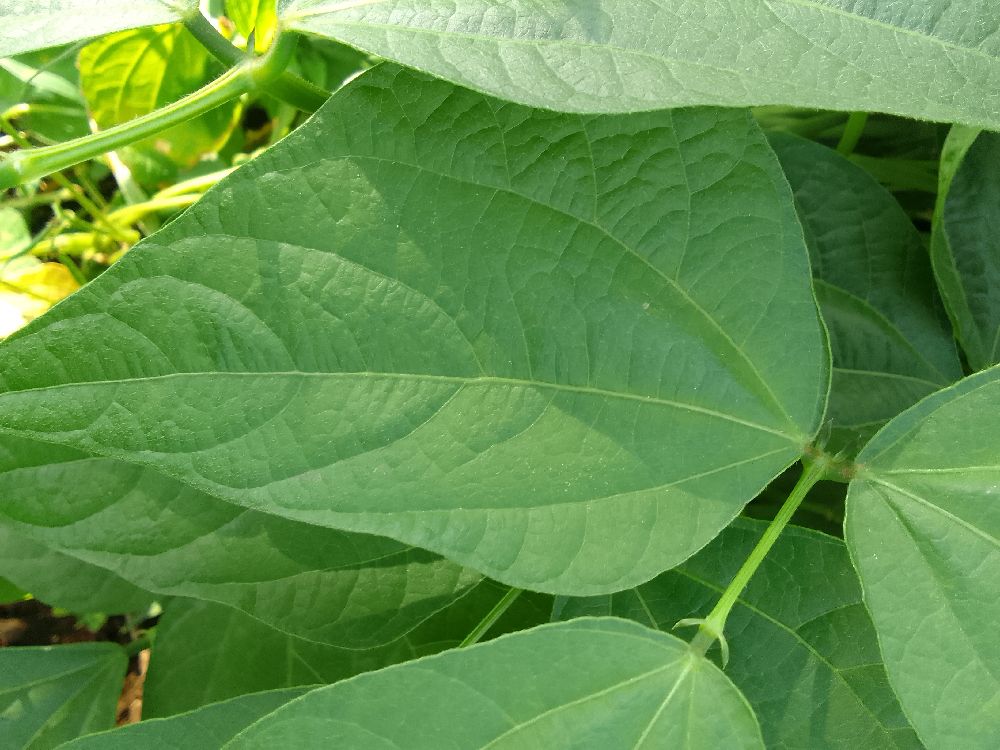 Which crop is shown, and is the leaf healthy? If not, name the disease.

common bean, healthy
